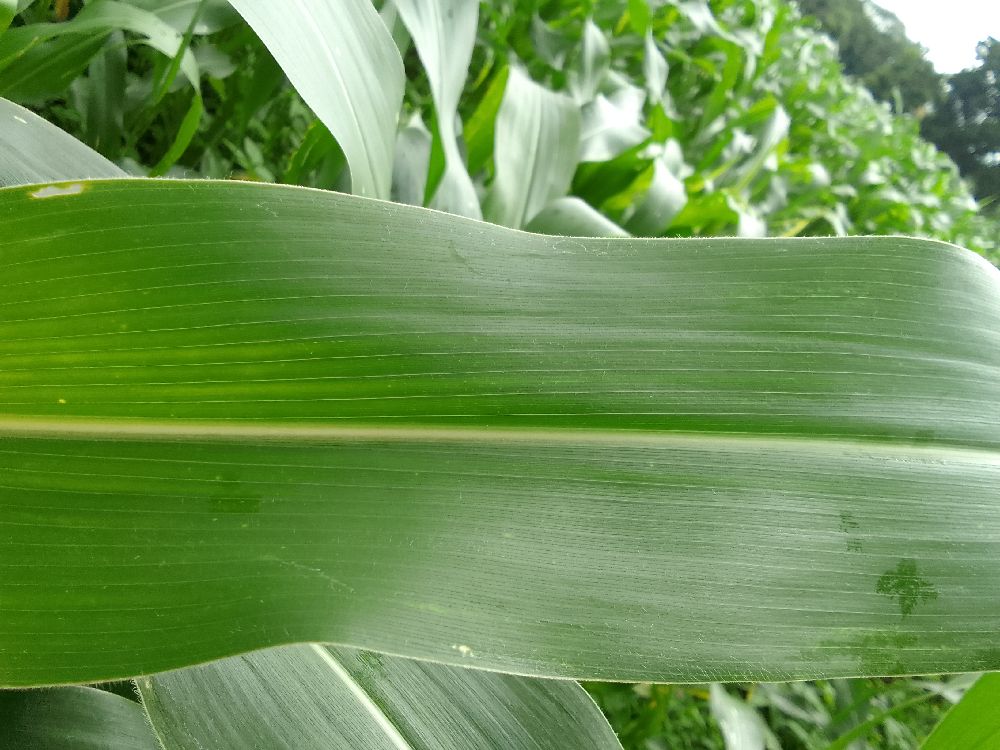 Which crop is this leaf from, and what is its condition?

maize, healthy
